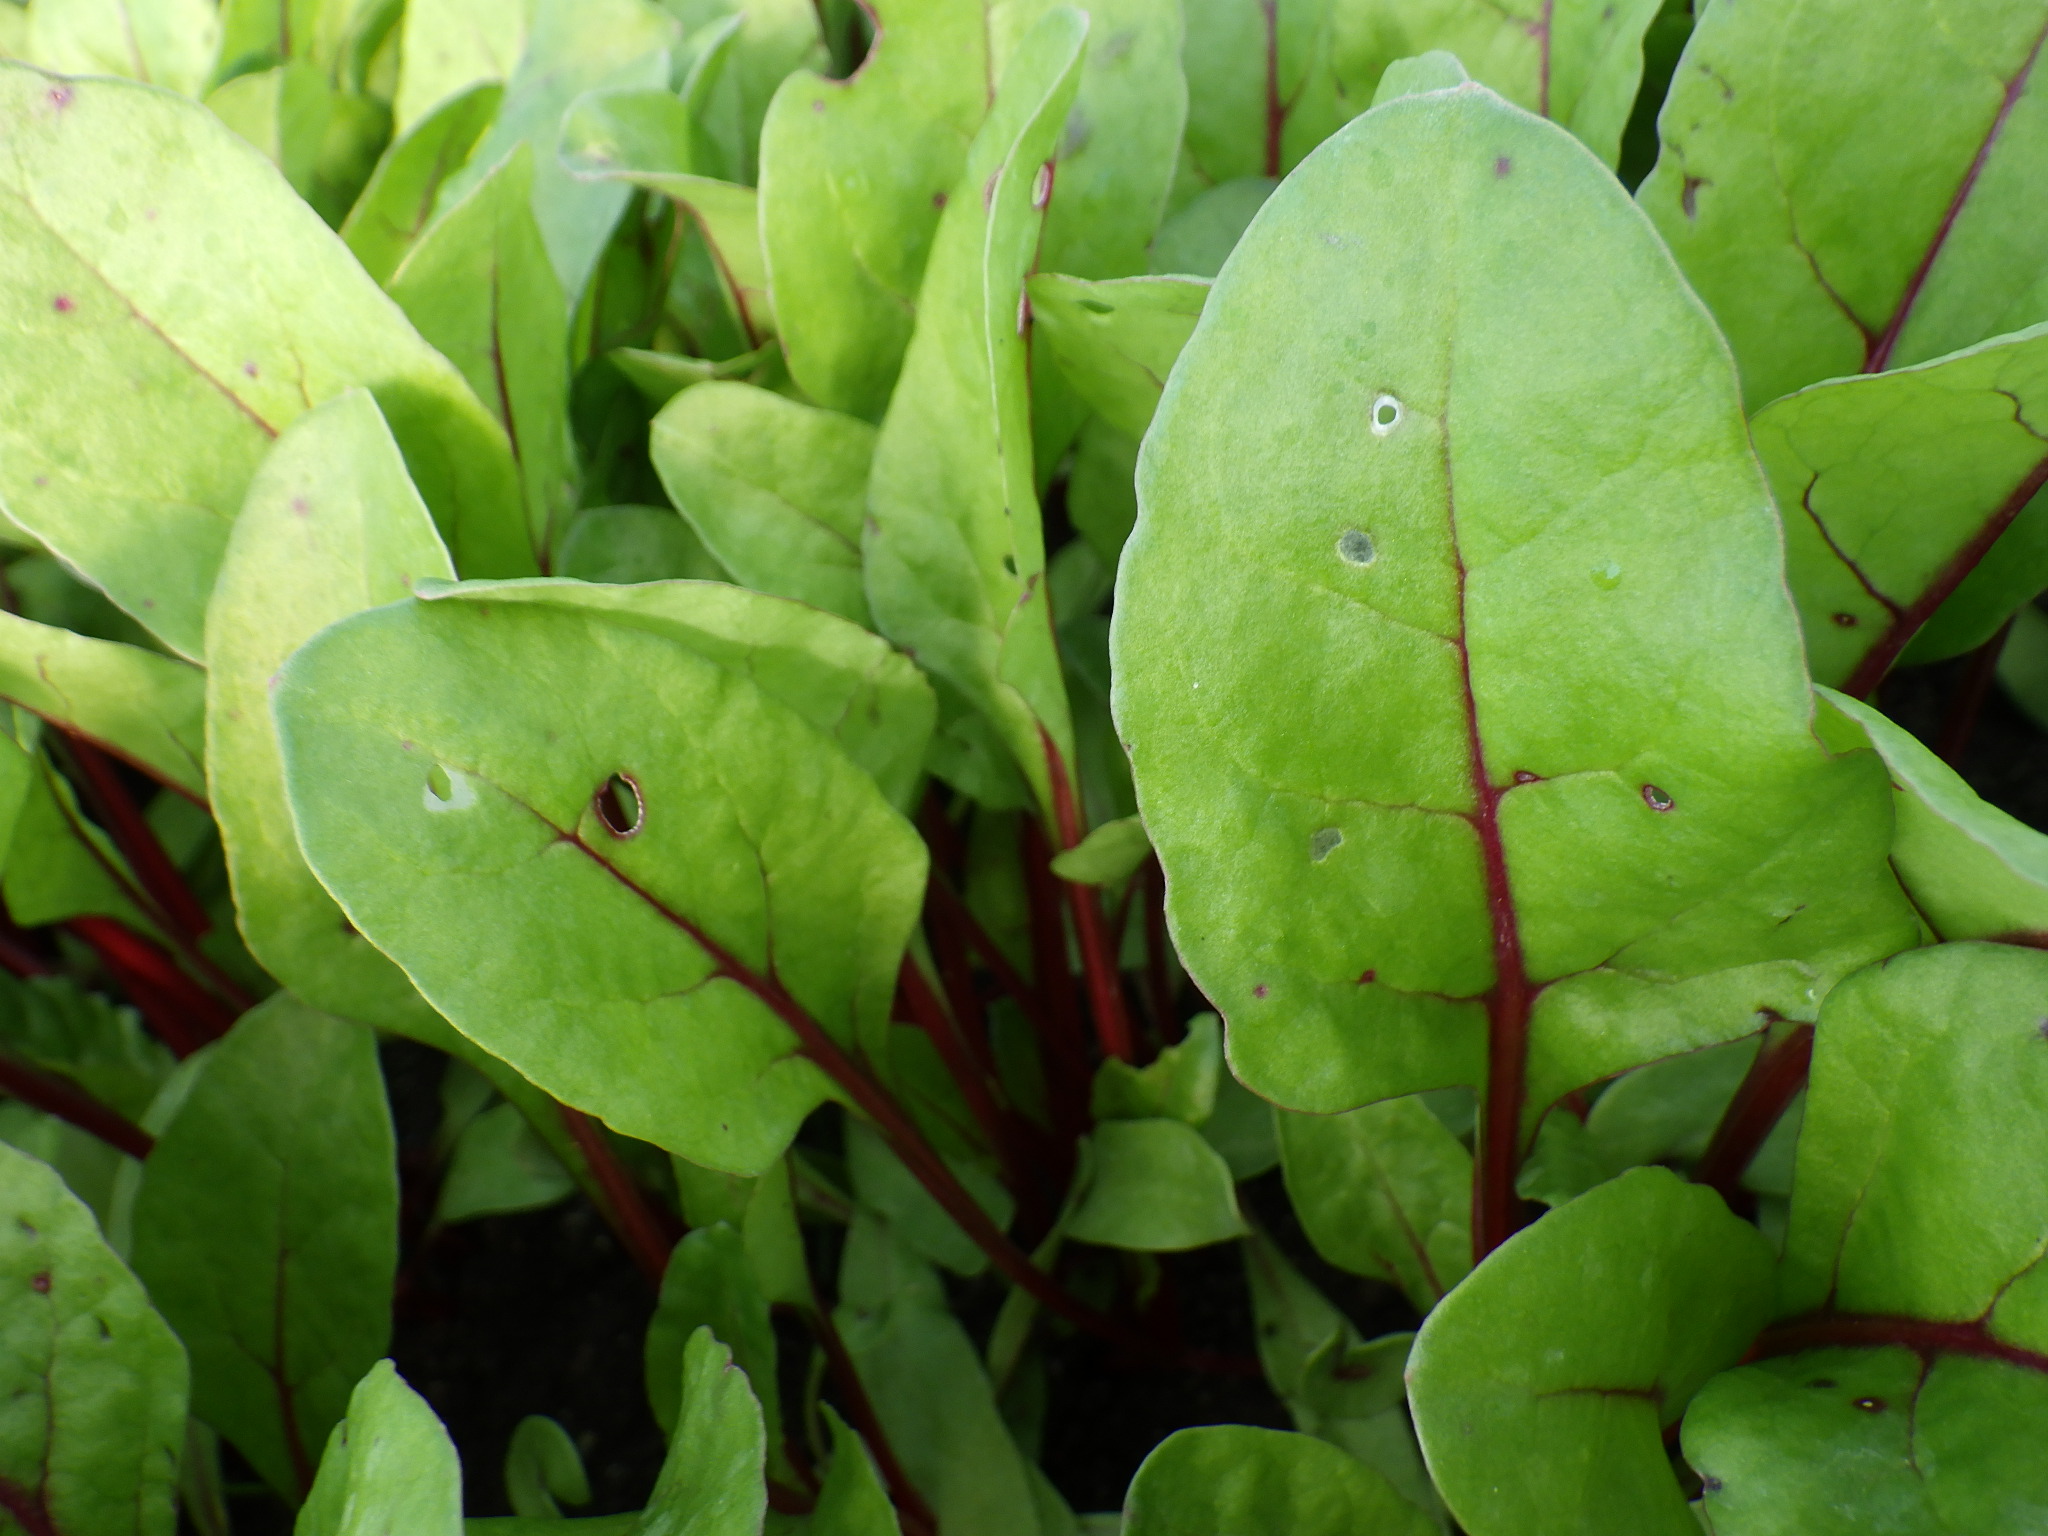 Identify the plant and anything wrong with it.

chard, cercospora
